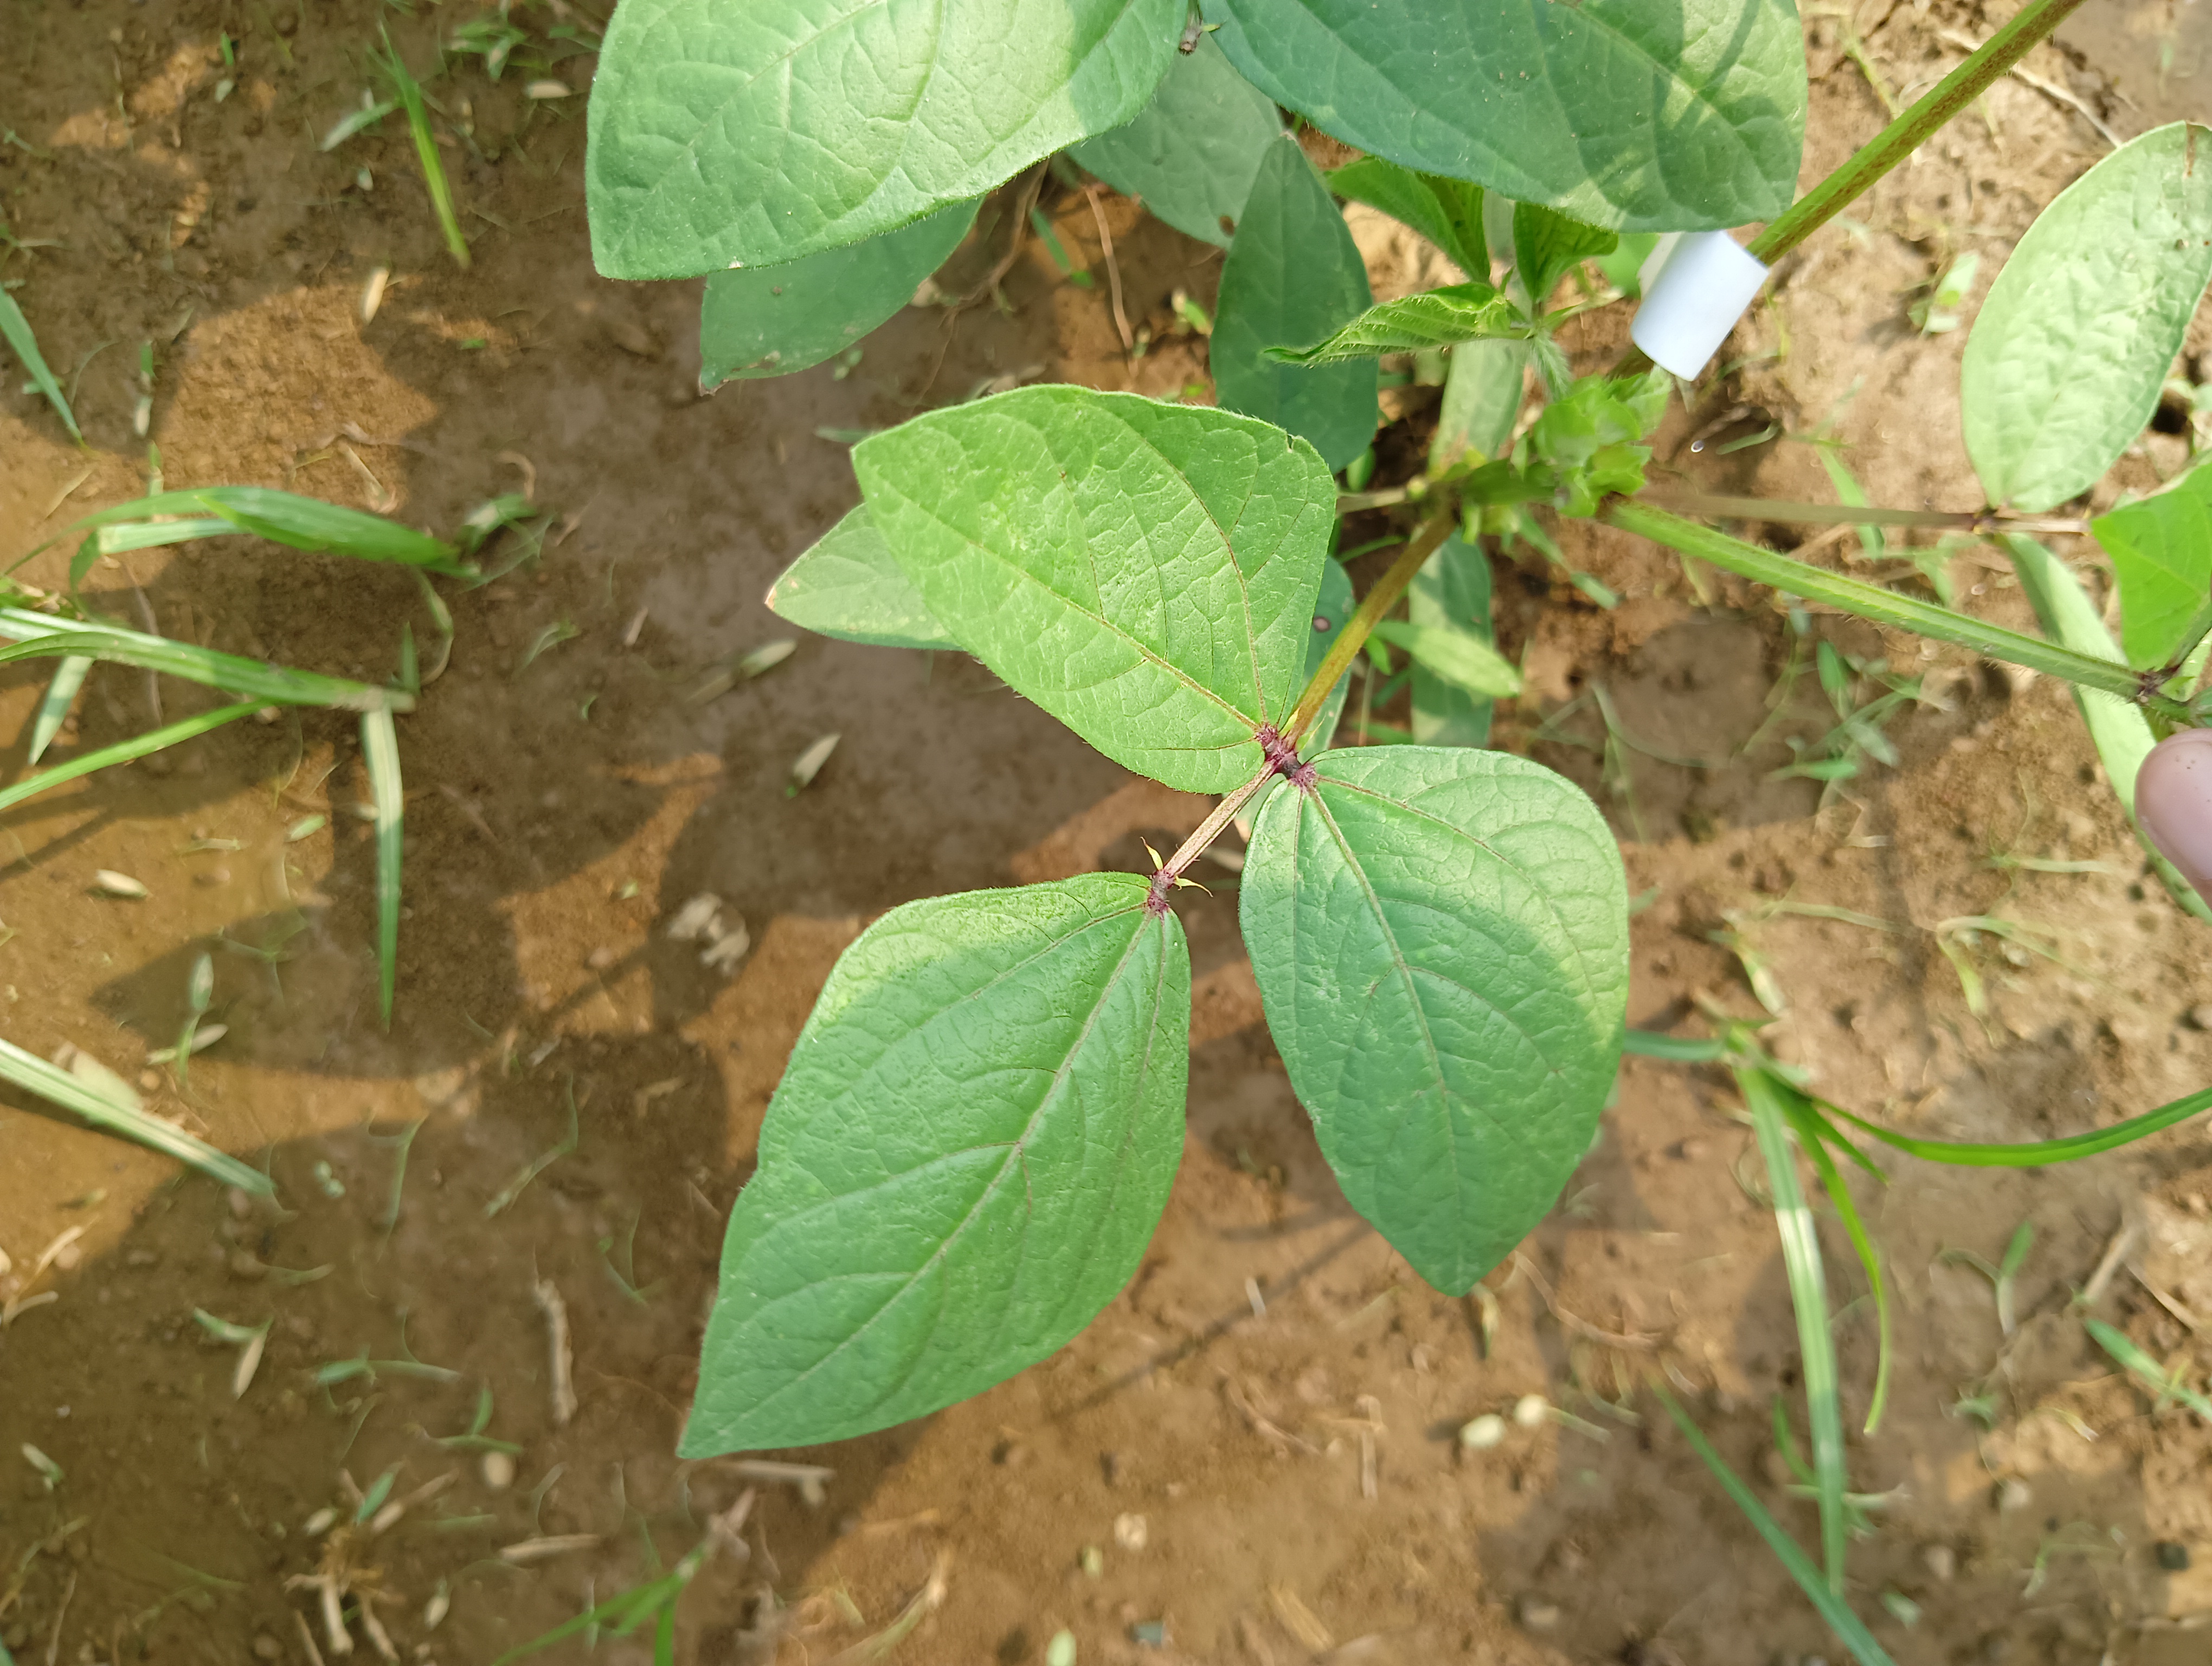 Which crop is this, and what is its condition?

mungbean, healthy
